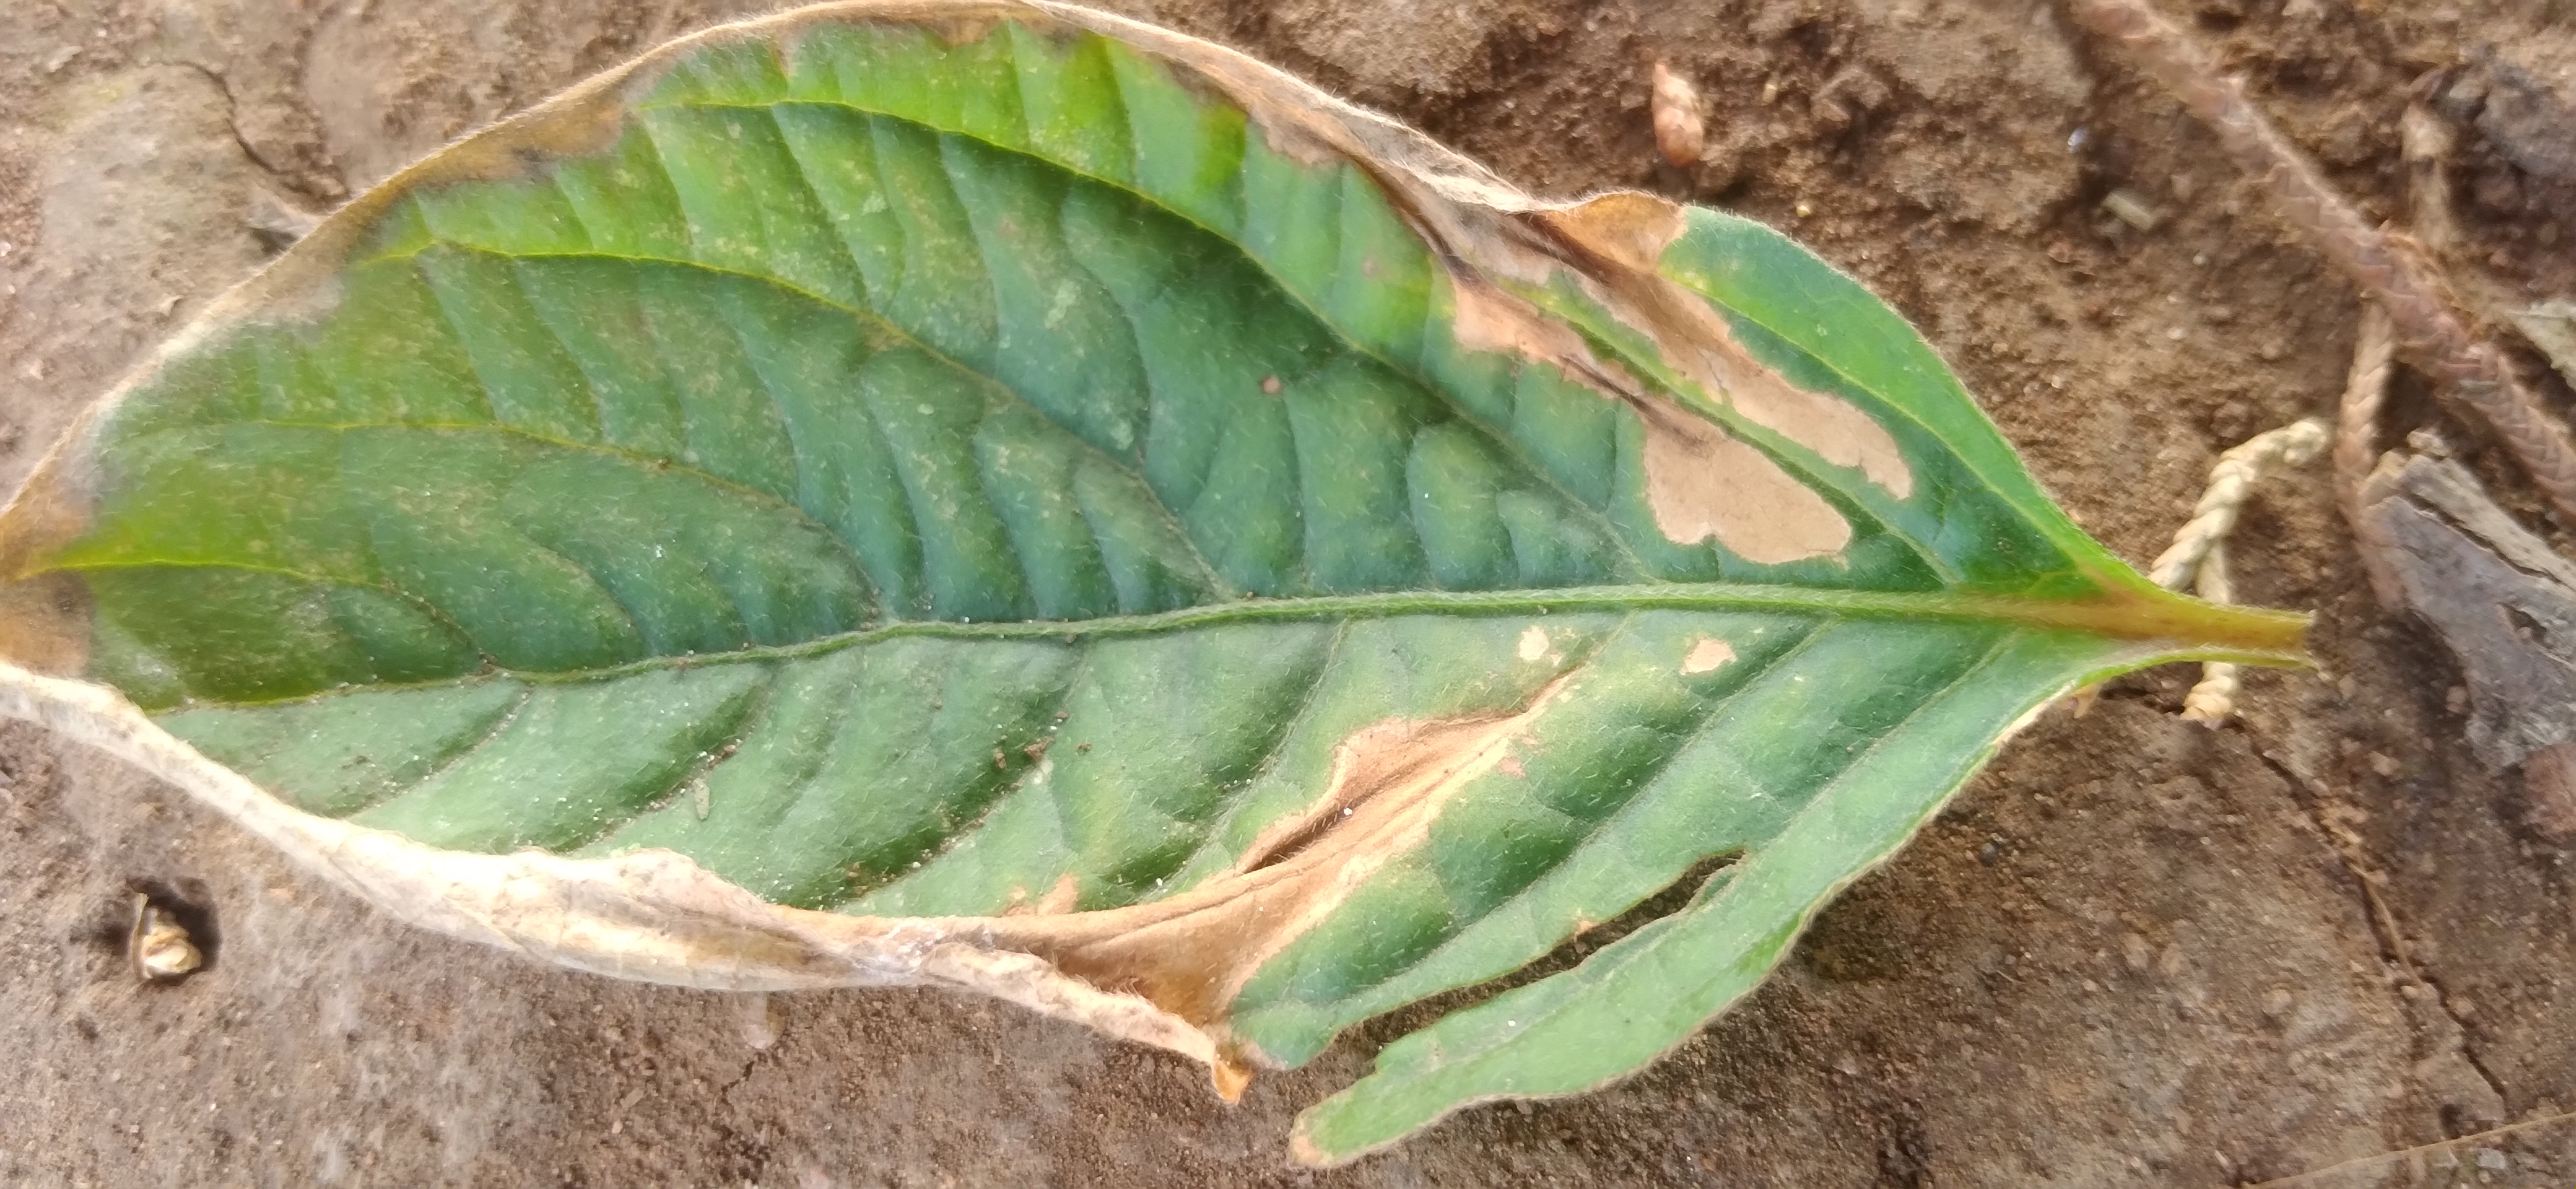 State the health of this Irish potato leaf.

early blight
